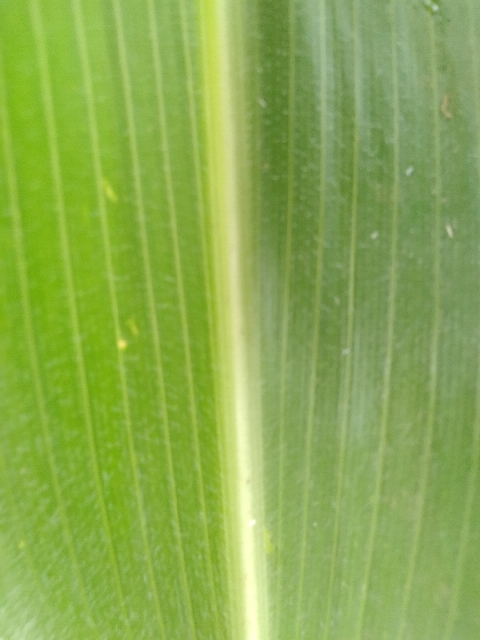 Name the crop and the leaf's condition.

maize, healthy
